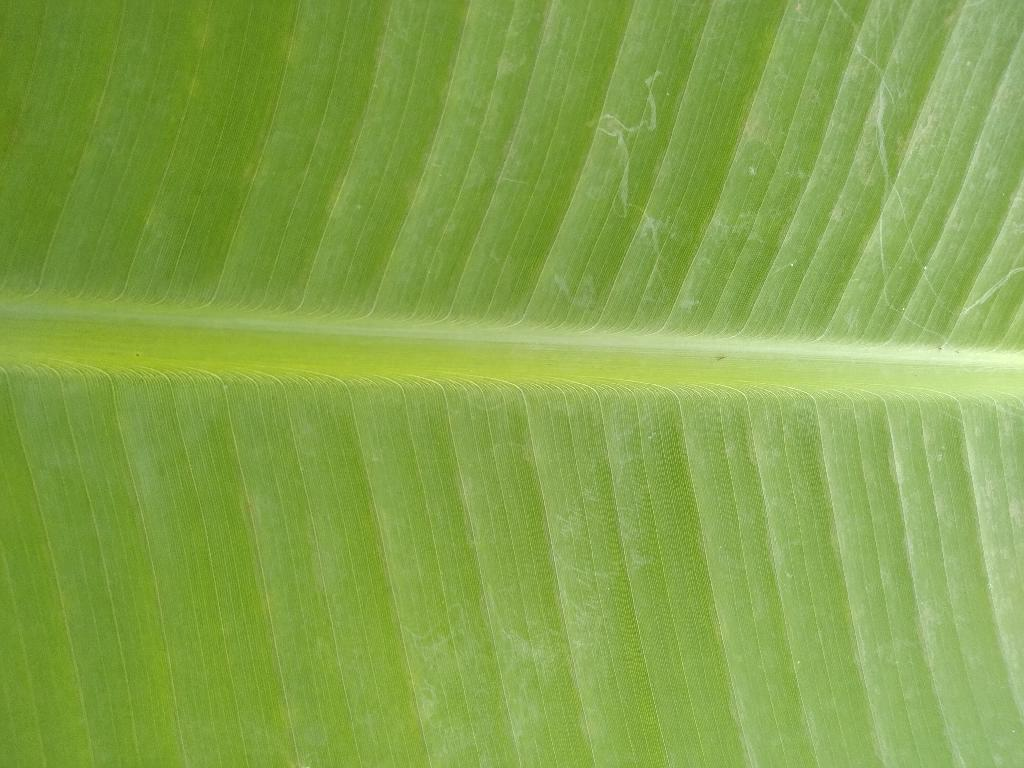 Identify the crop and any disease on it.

banana, healthy
